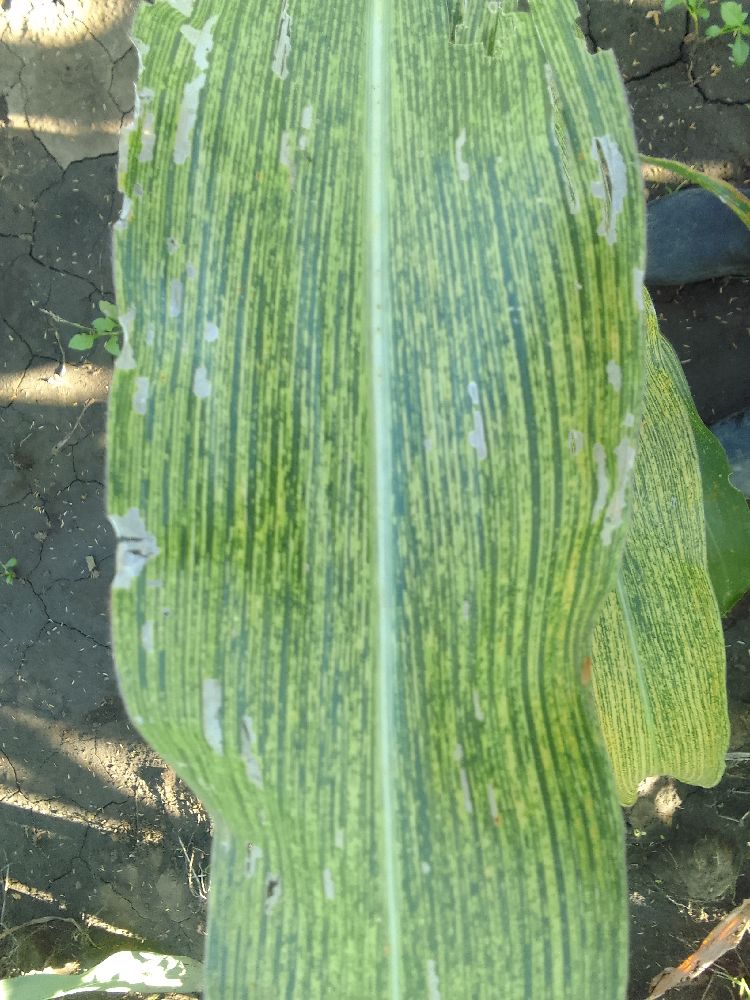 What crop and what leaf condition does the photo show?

maize, maize streak virus
